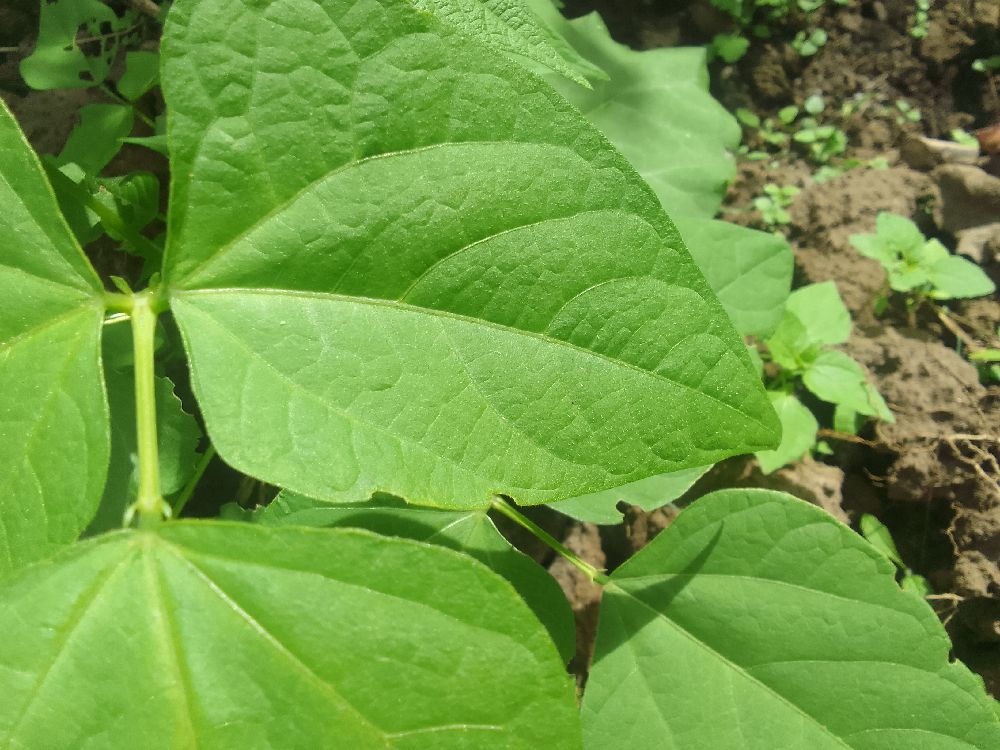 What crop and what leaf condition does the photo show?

common bean, healthy
